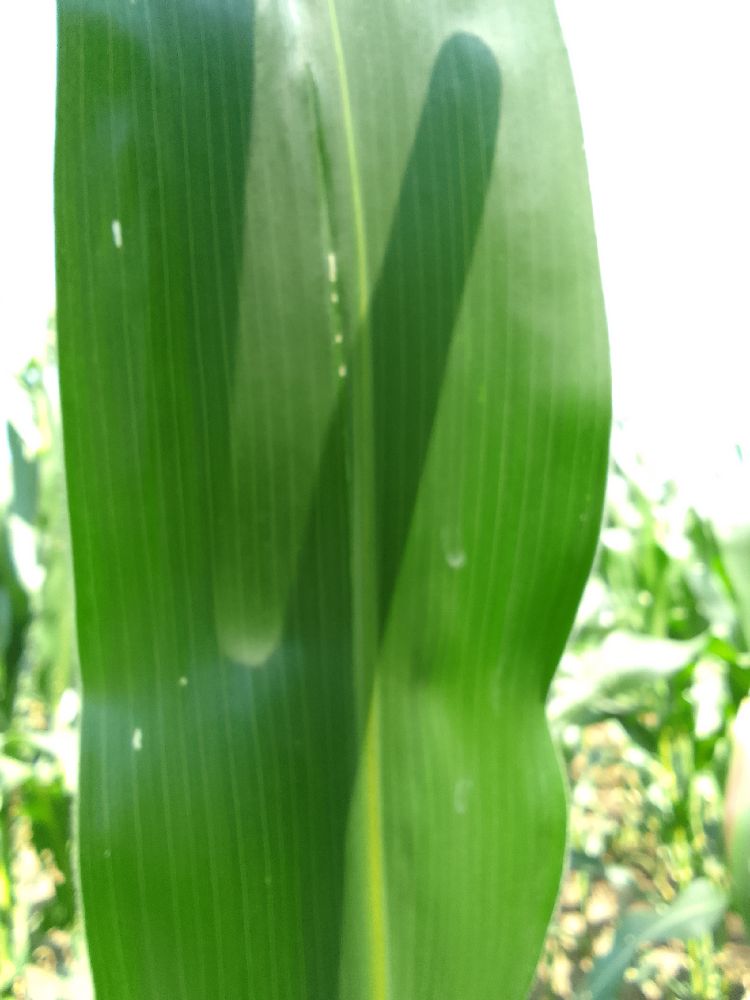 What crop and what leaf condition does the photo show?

maize, healthy
